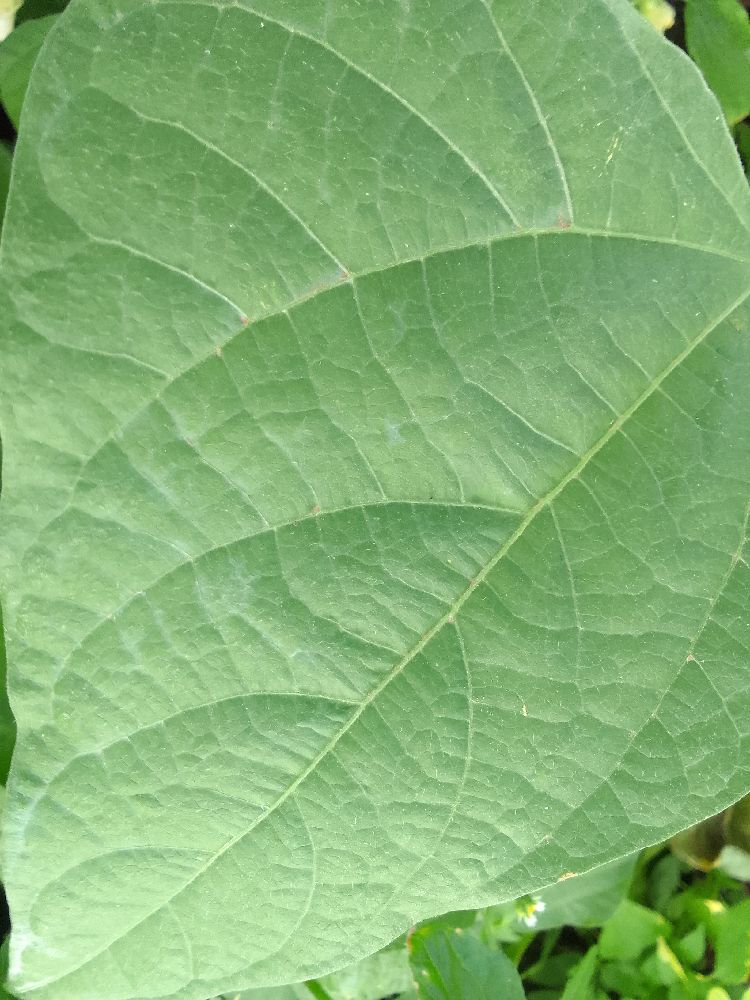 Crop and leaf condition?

common bean, healthy
